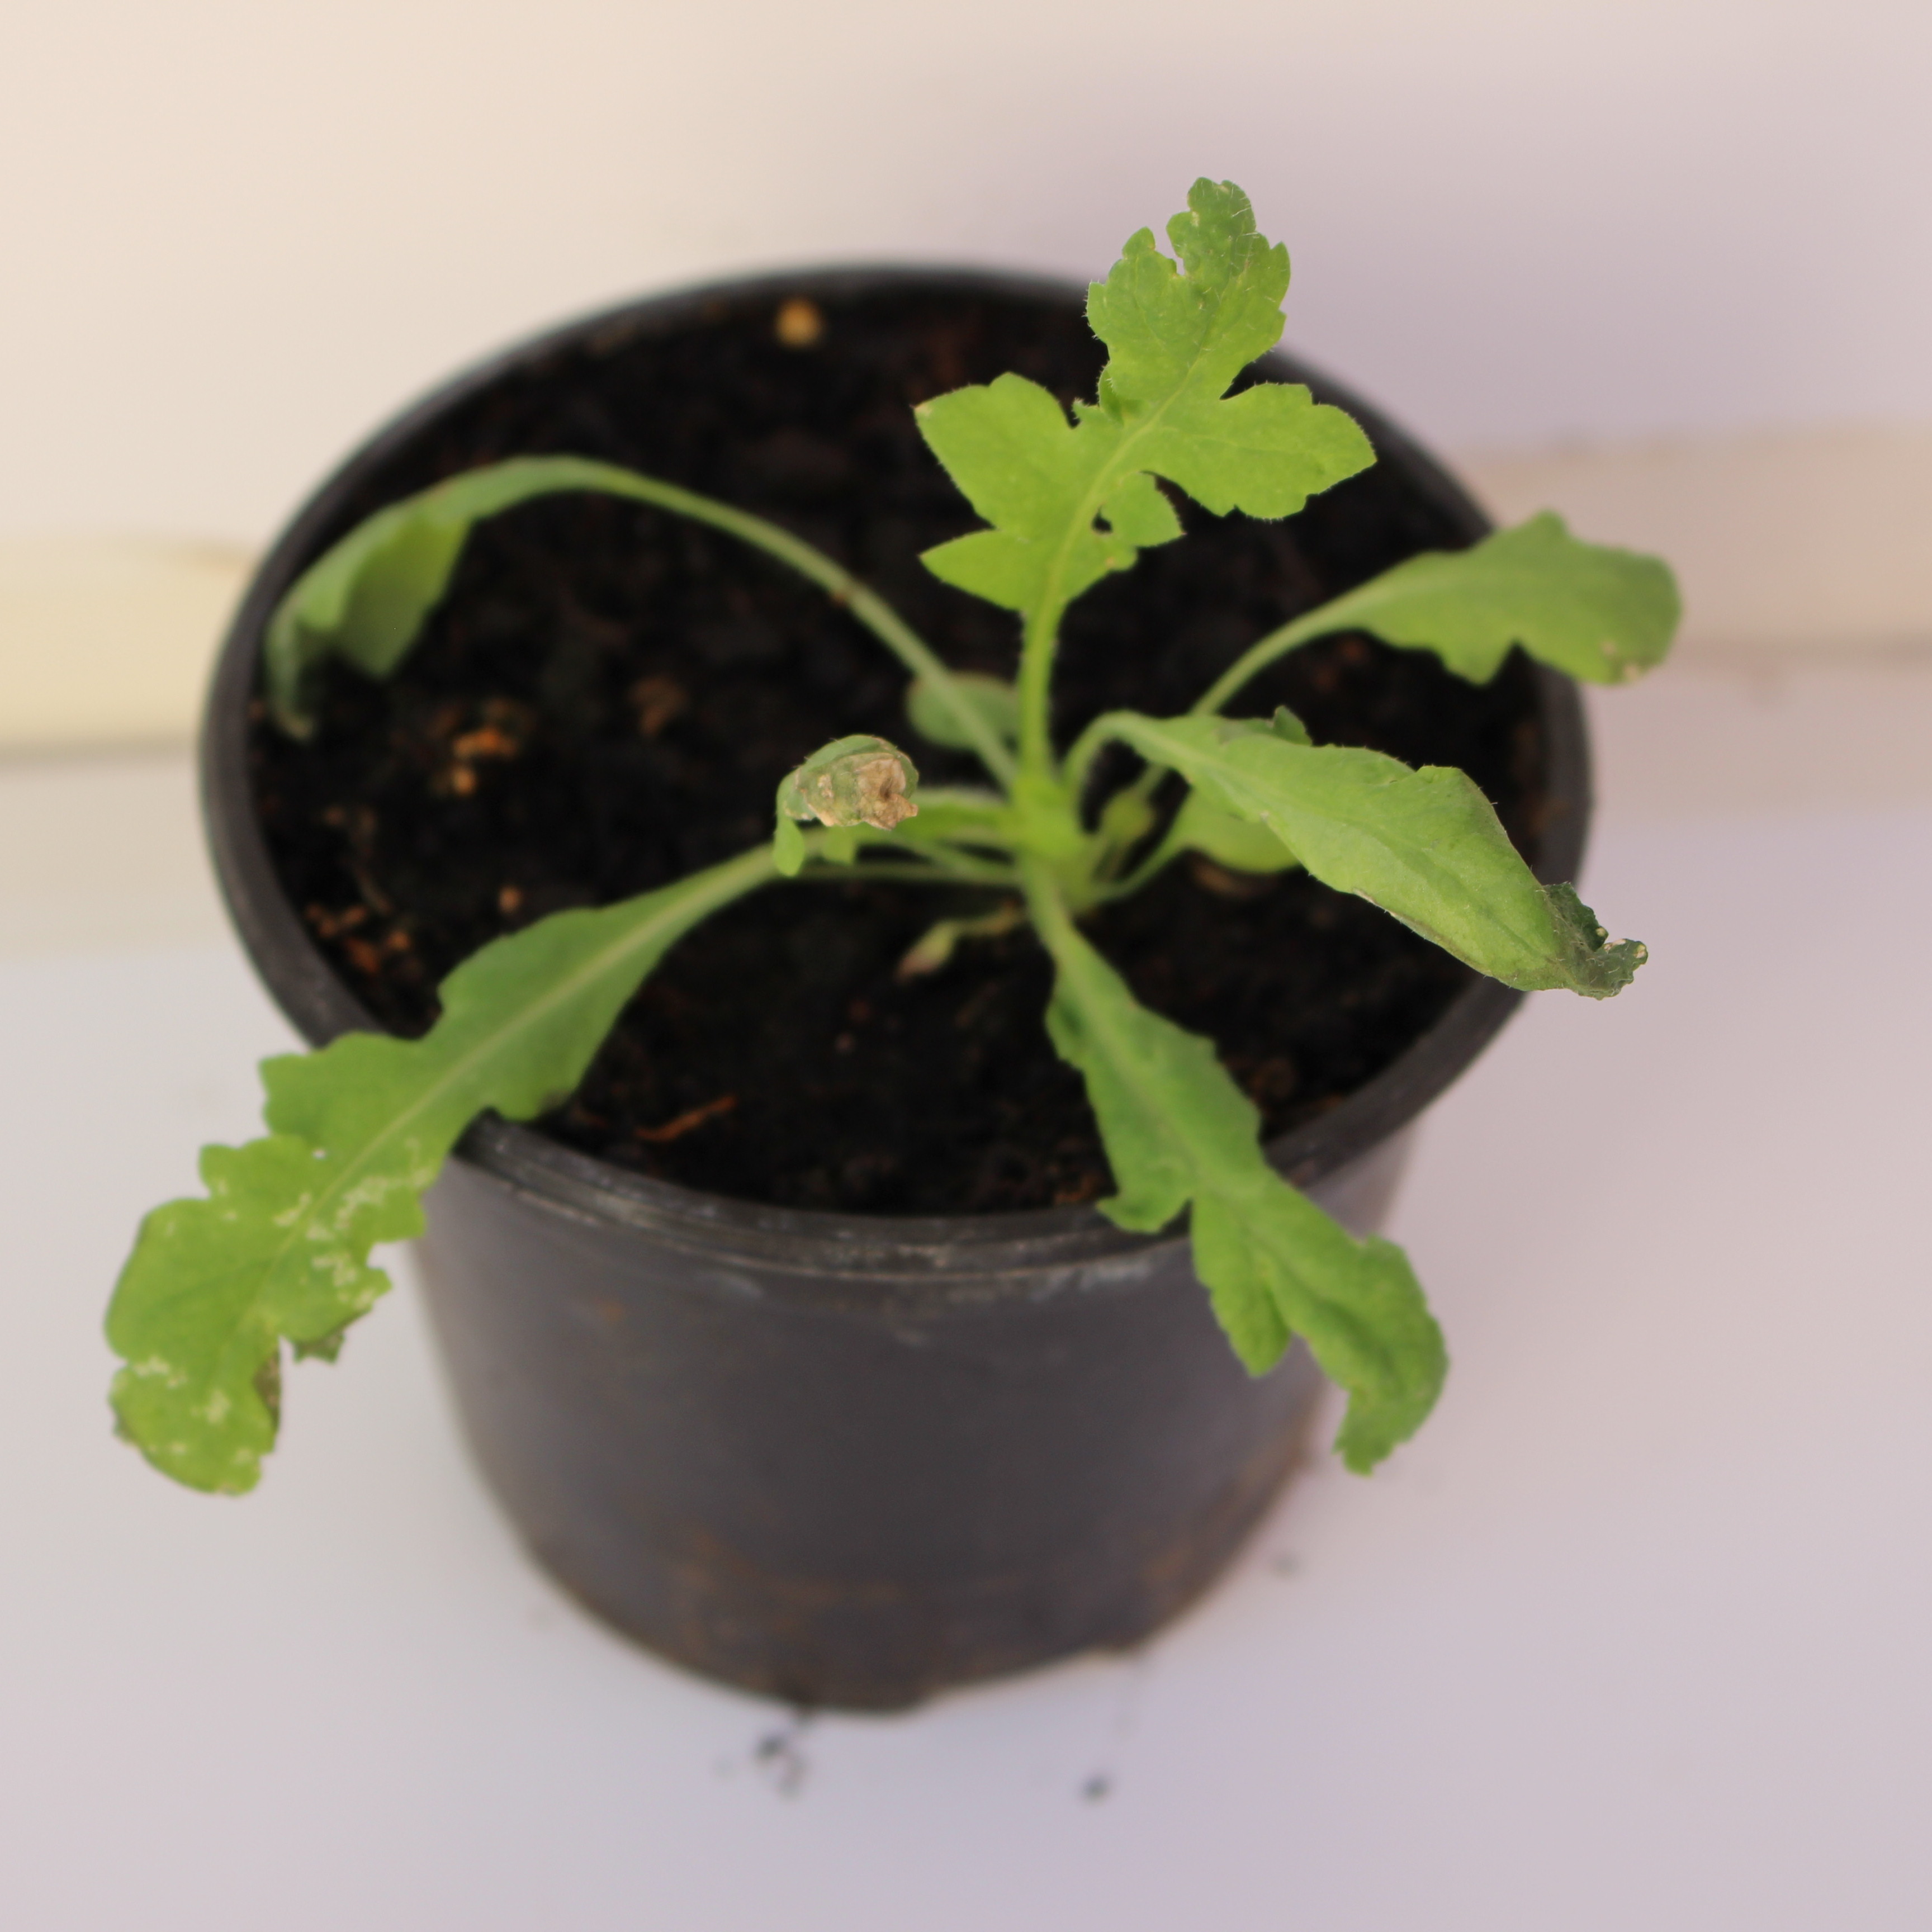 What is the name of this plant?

Papaver rhoeas
